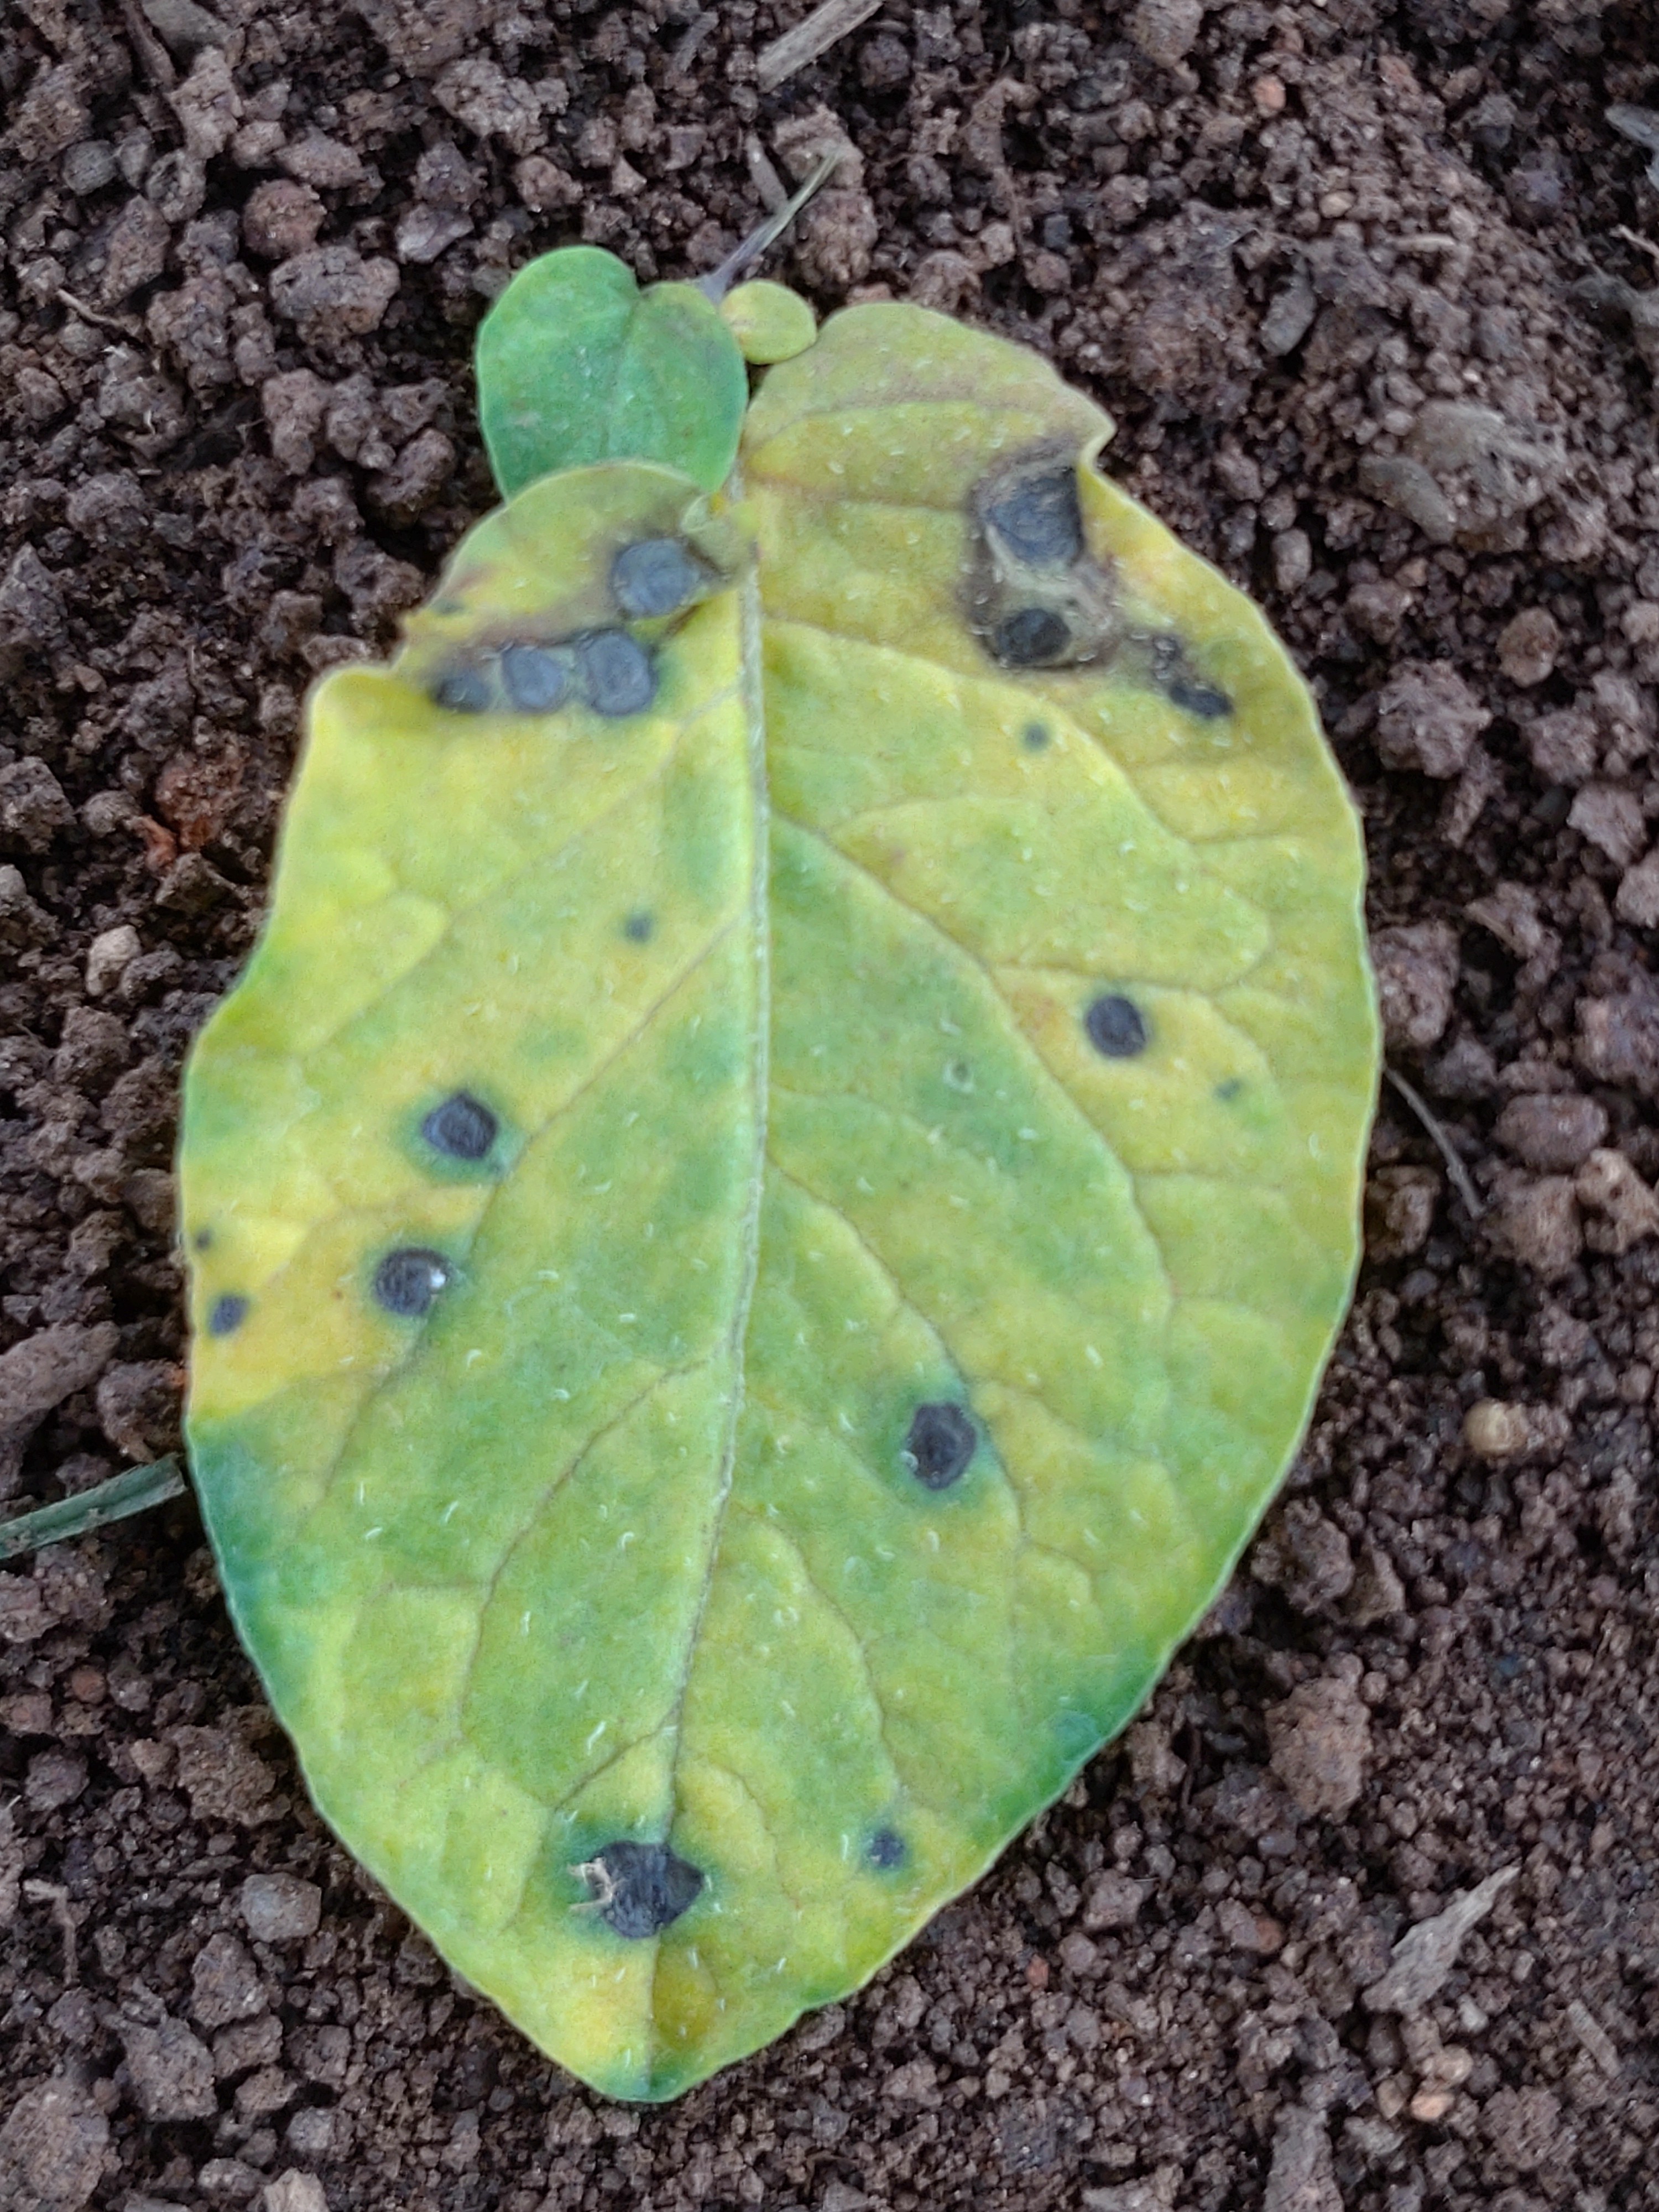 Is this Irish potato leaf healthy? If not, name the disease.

late blight
